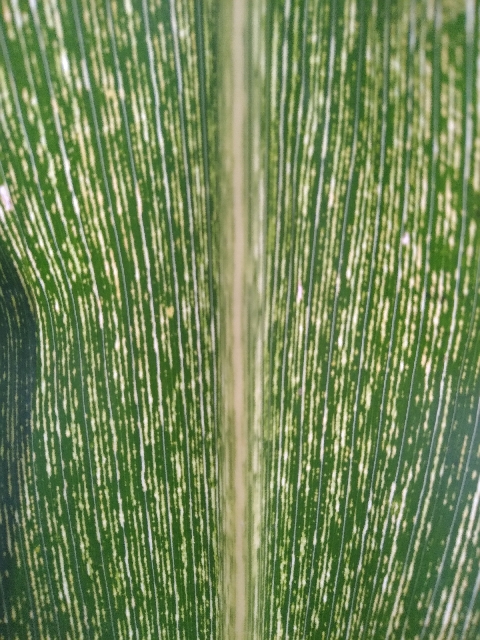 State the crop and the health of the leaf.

maize, maize streak virus
